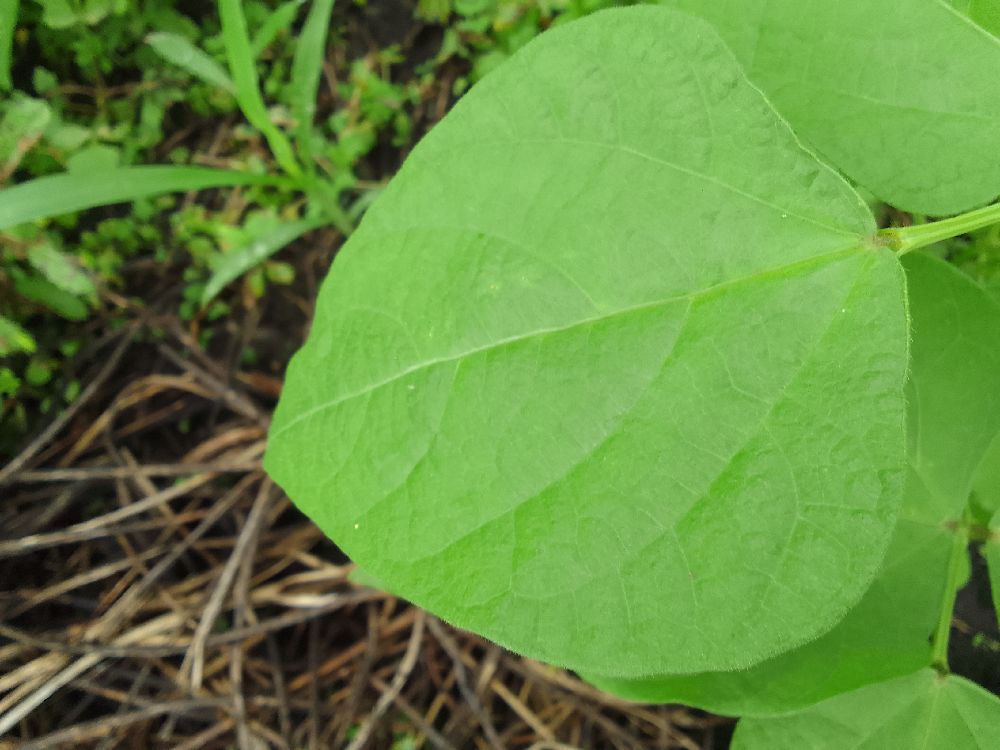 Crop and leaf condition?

common bean, healthy
